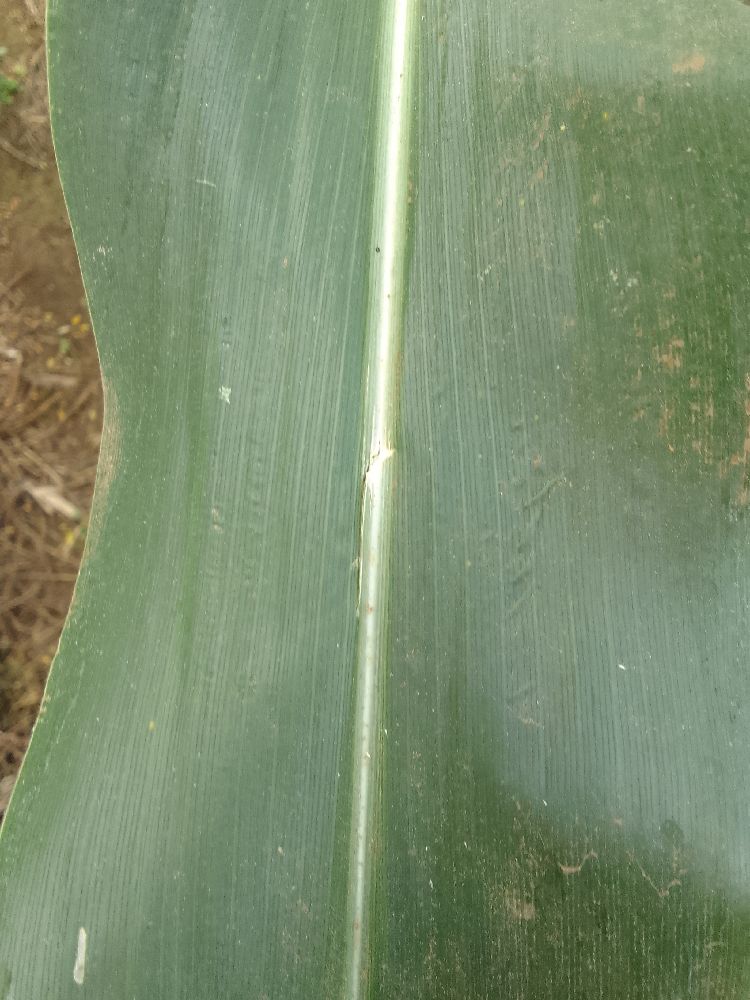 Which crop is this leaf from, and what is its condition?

maize, healthy
